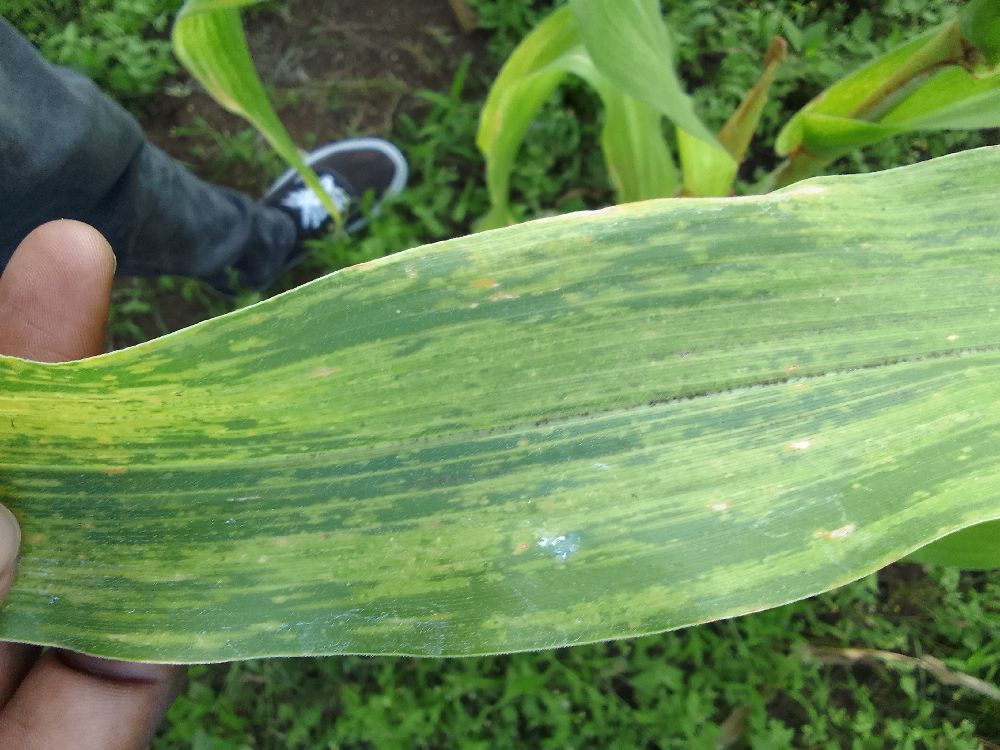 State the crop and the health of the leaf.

maize, maize lethal necrosis
